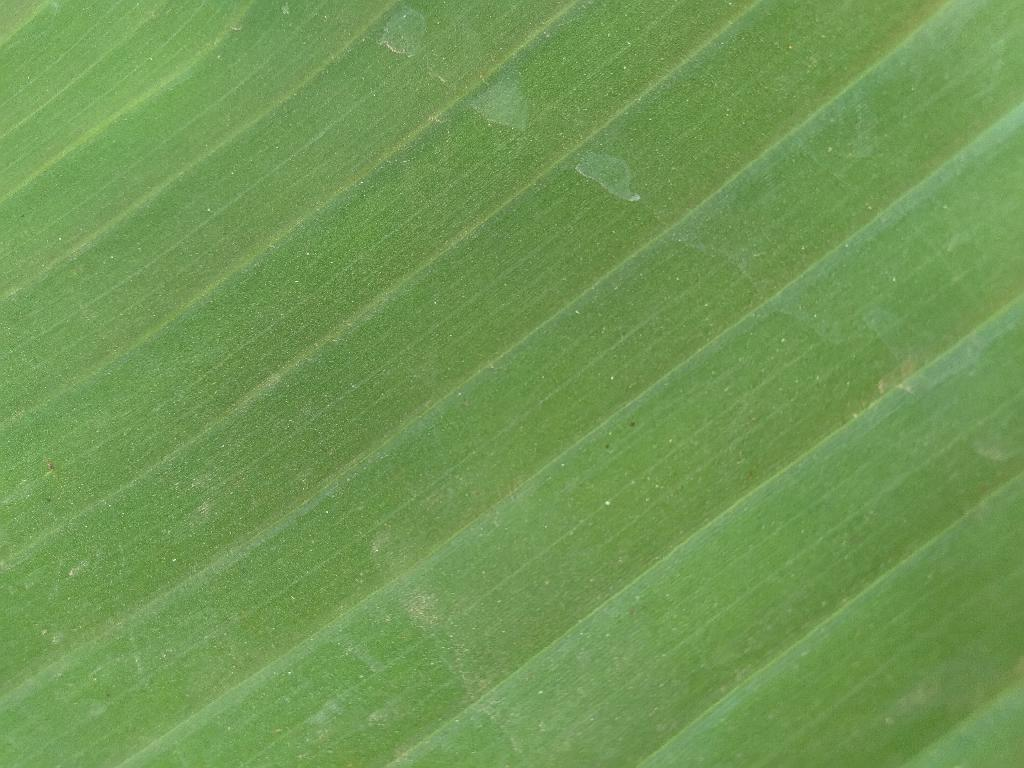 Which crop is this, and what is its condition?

banana, healthy
